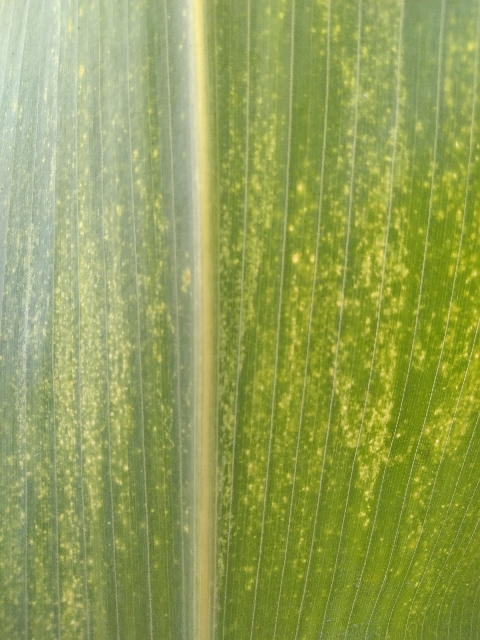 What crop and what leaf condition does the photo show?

maize, maize lethal necrosis
